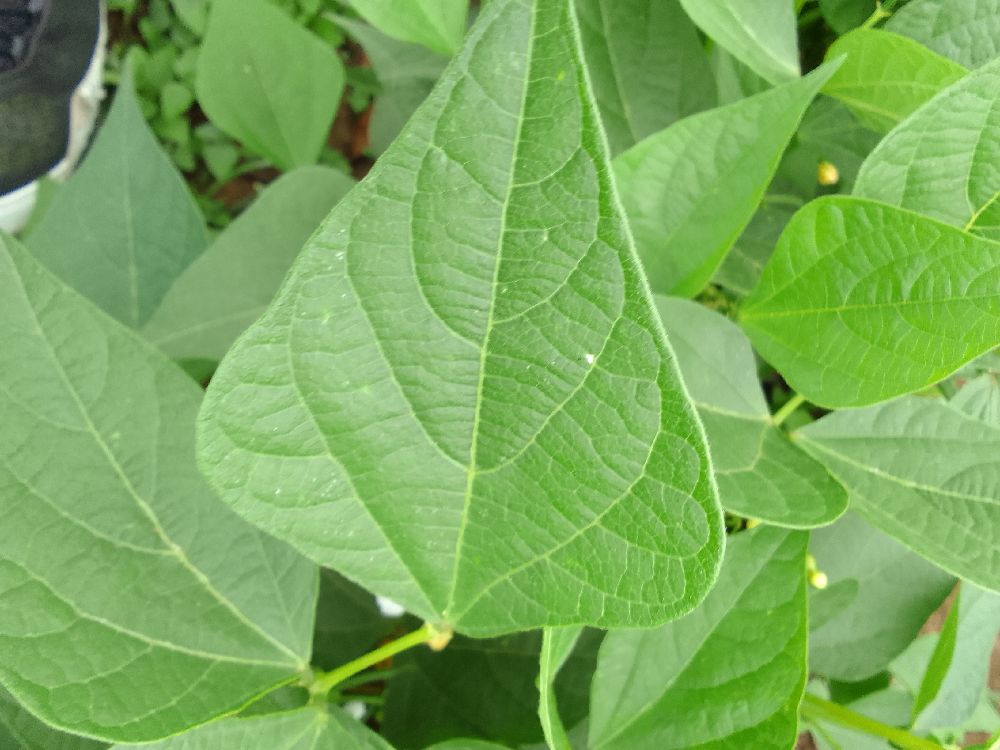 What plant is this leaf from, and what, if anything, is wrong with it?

common bean, healthy
